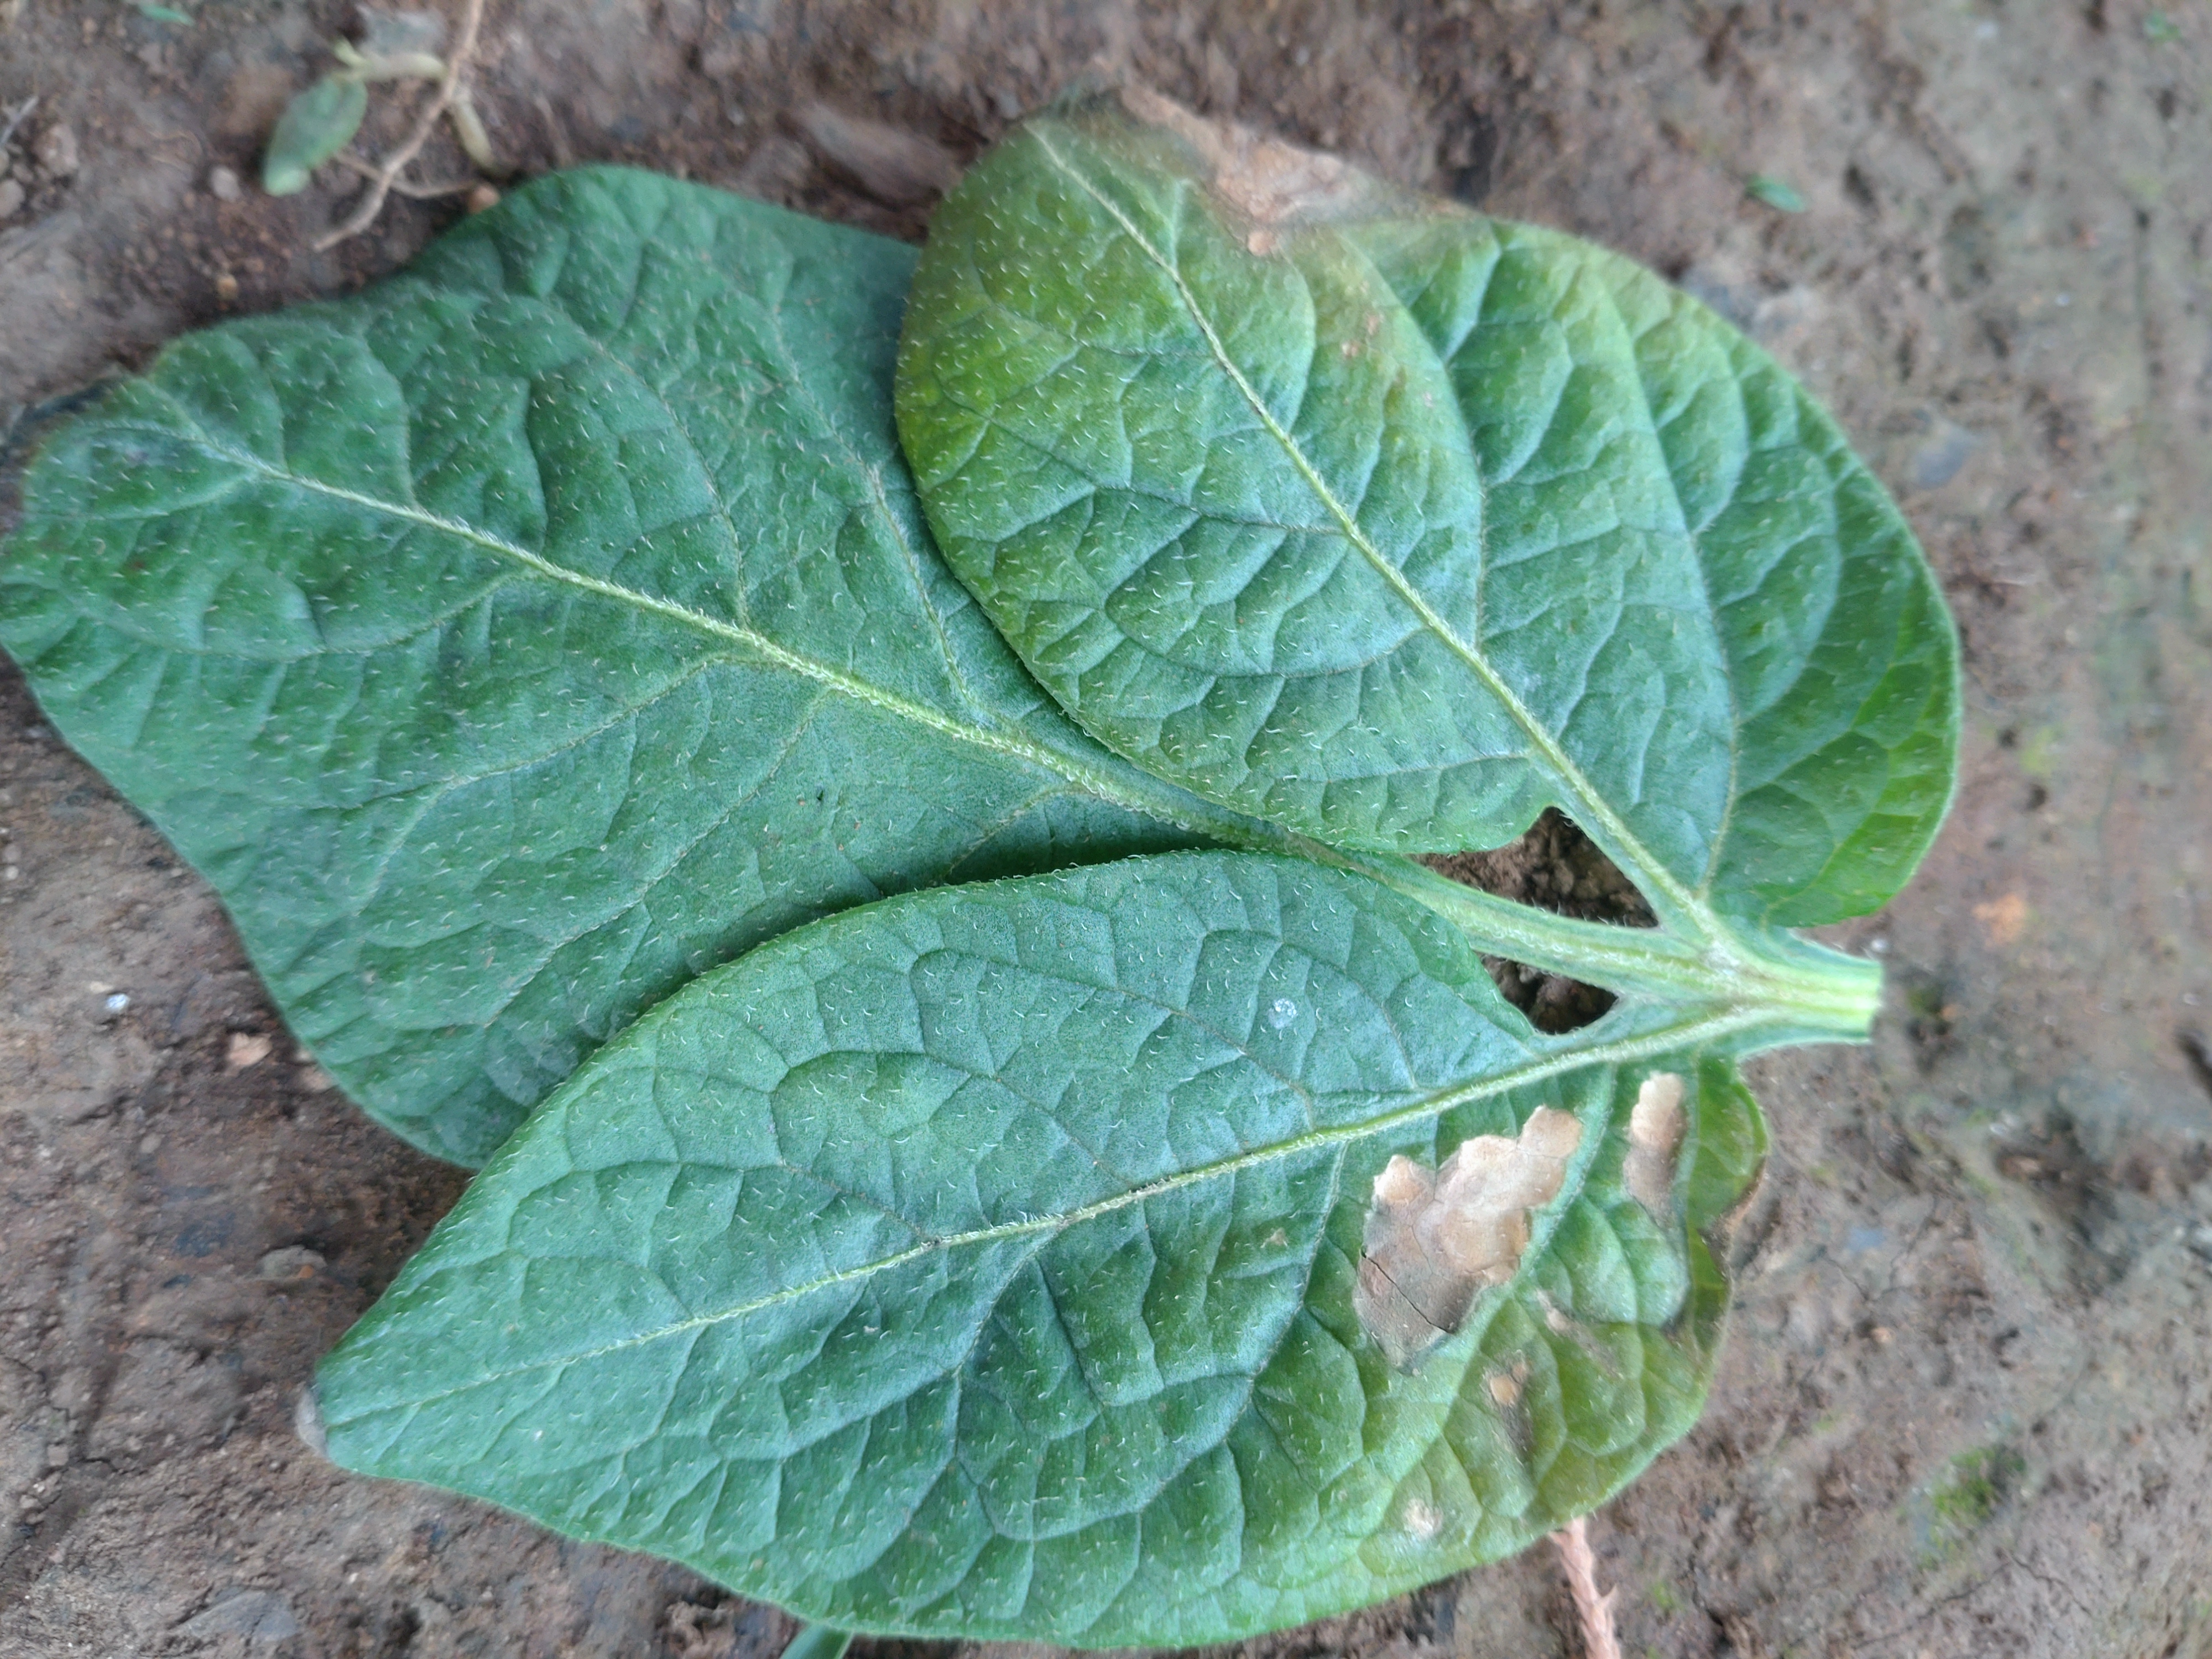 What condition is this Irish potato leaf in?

early blight
